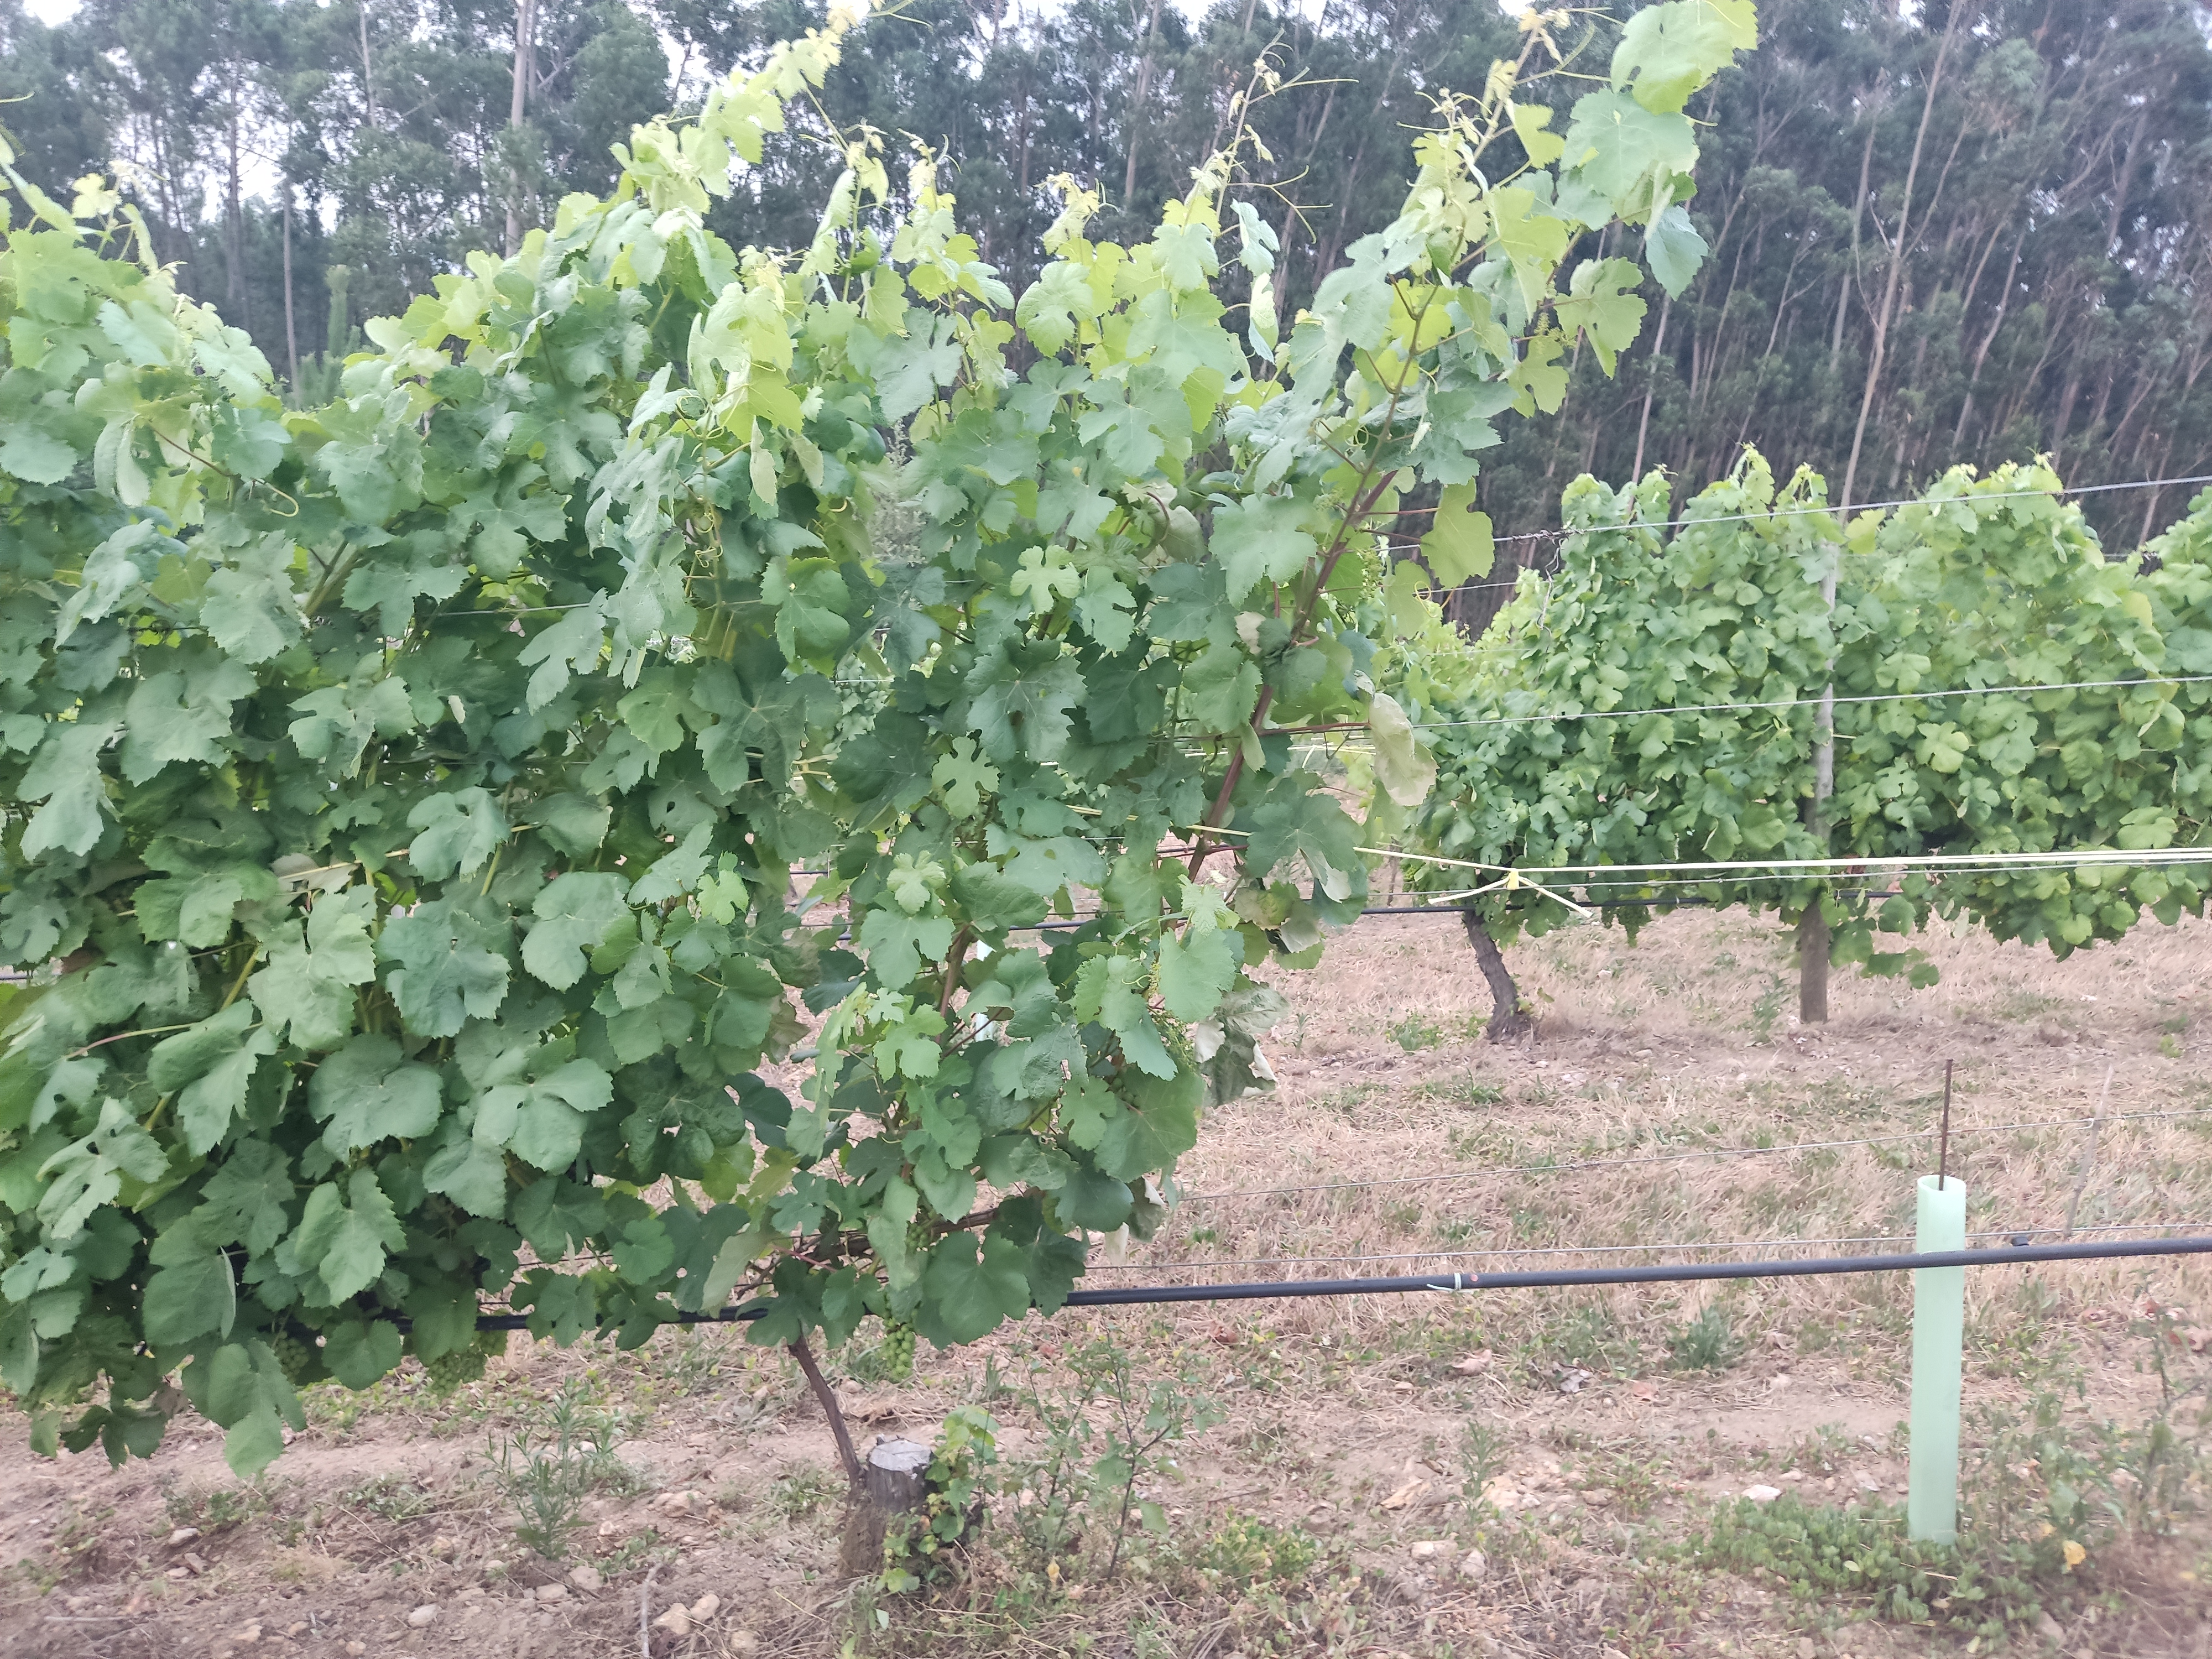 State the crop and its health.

grapevine, not affected by esca disease
